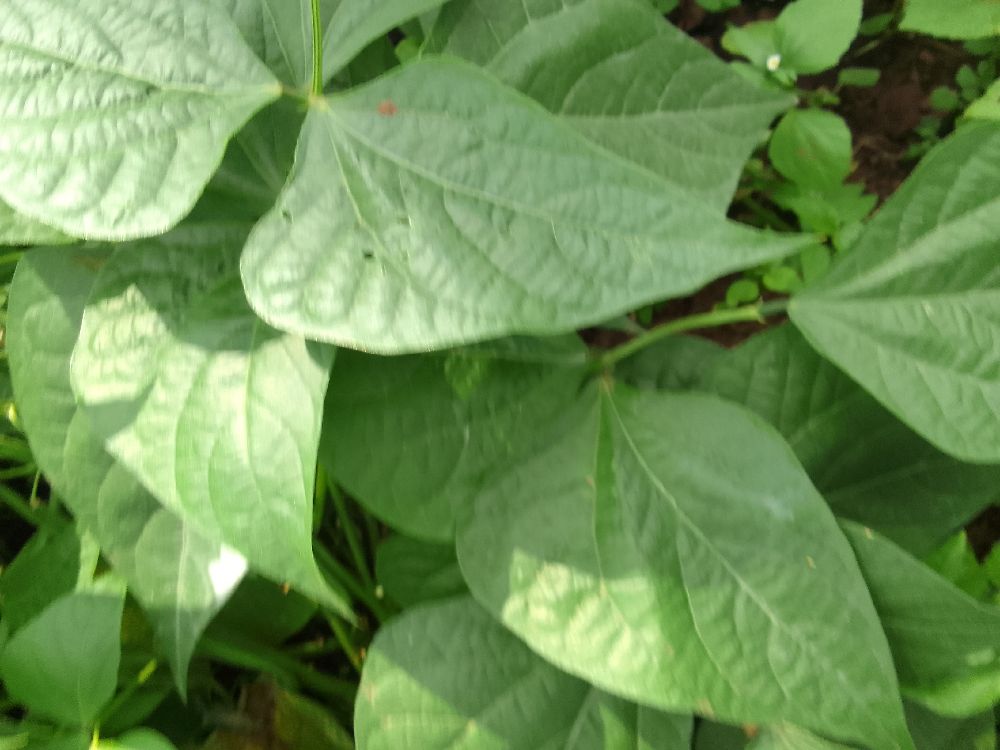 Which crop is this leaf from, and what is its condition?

common bean, healthy
